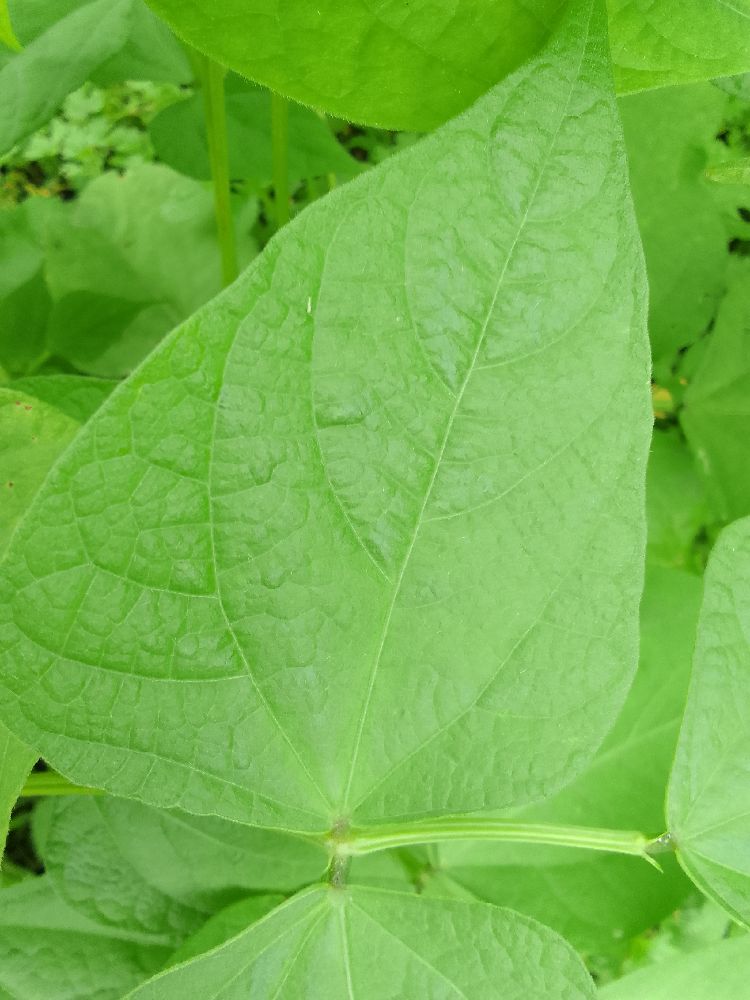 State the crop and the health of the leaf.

maize, healthy
